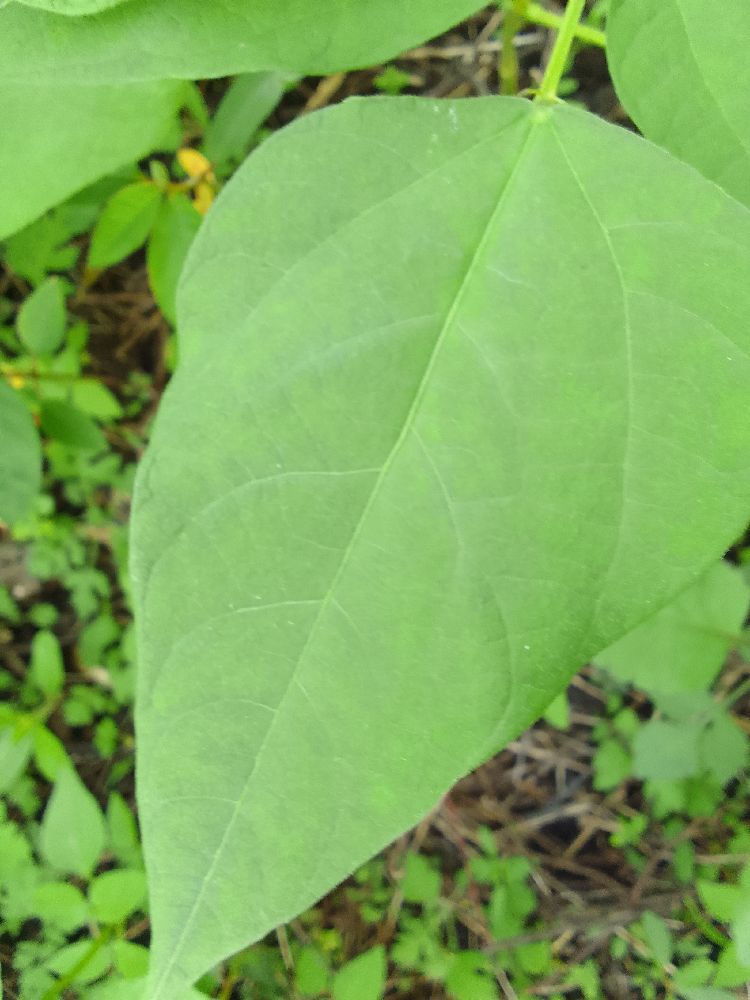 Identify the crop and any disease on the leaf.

common bean, healthy
